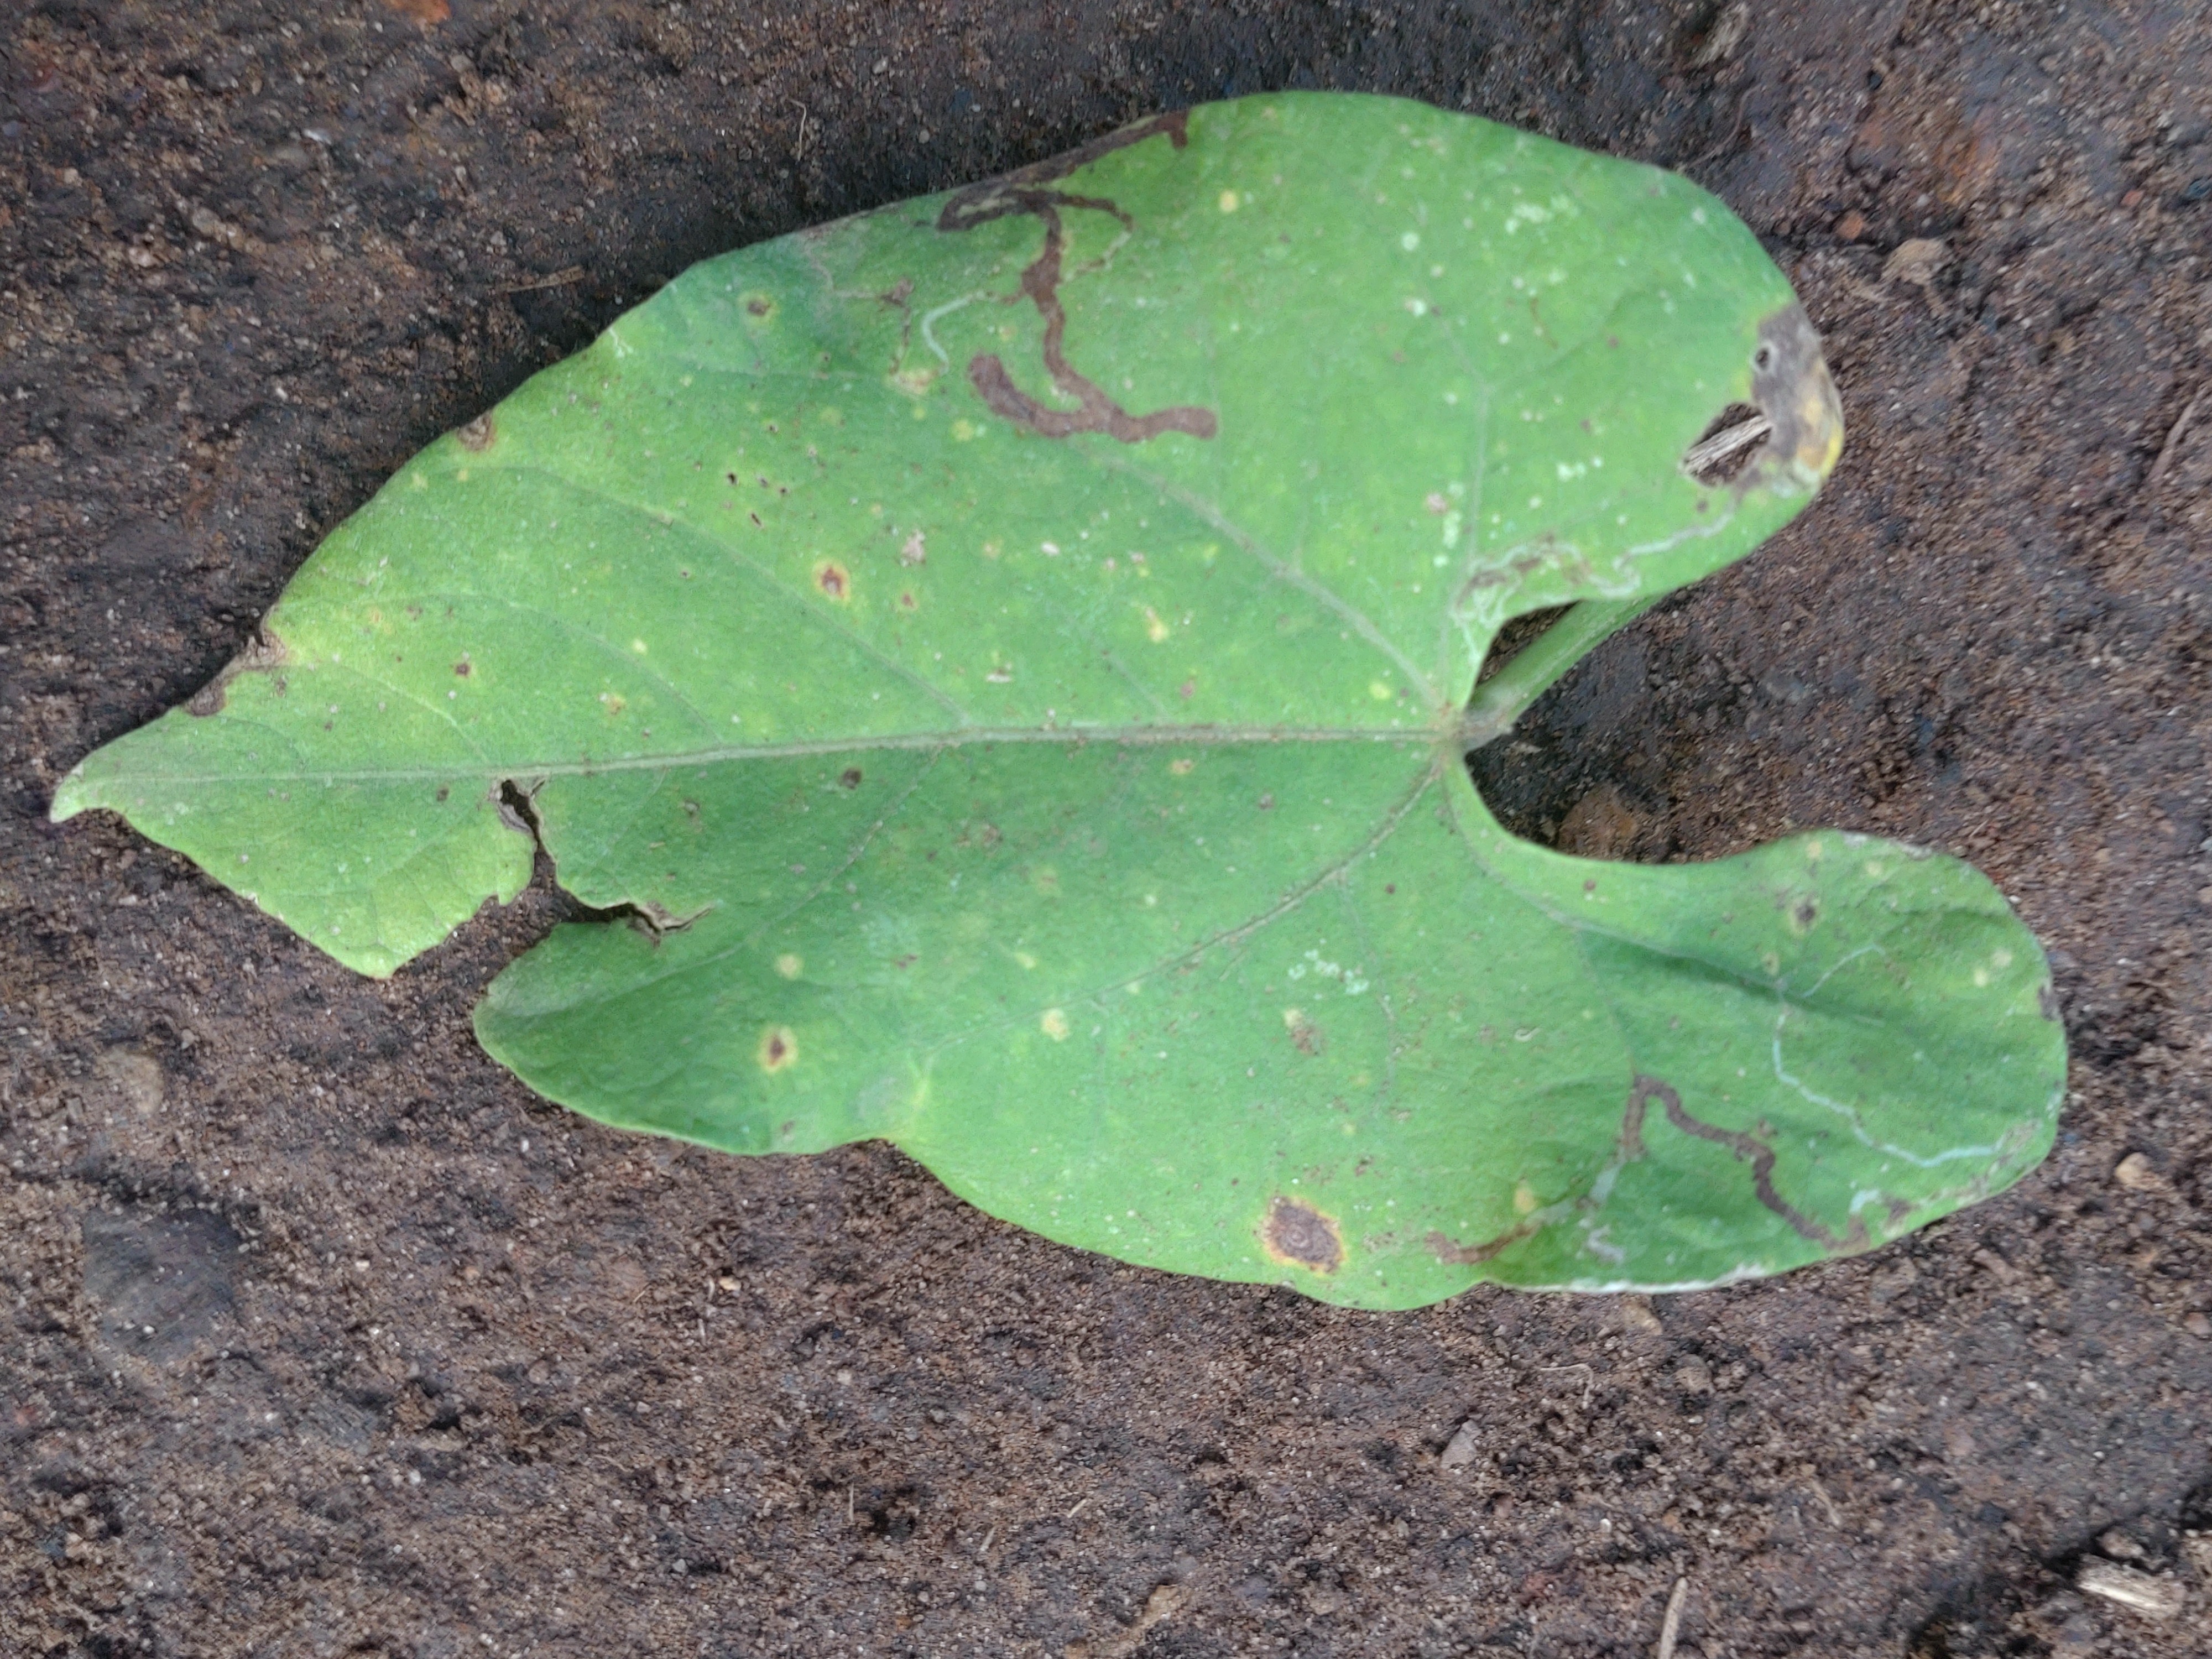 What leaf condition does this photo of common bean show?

rust
